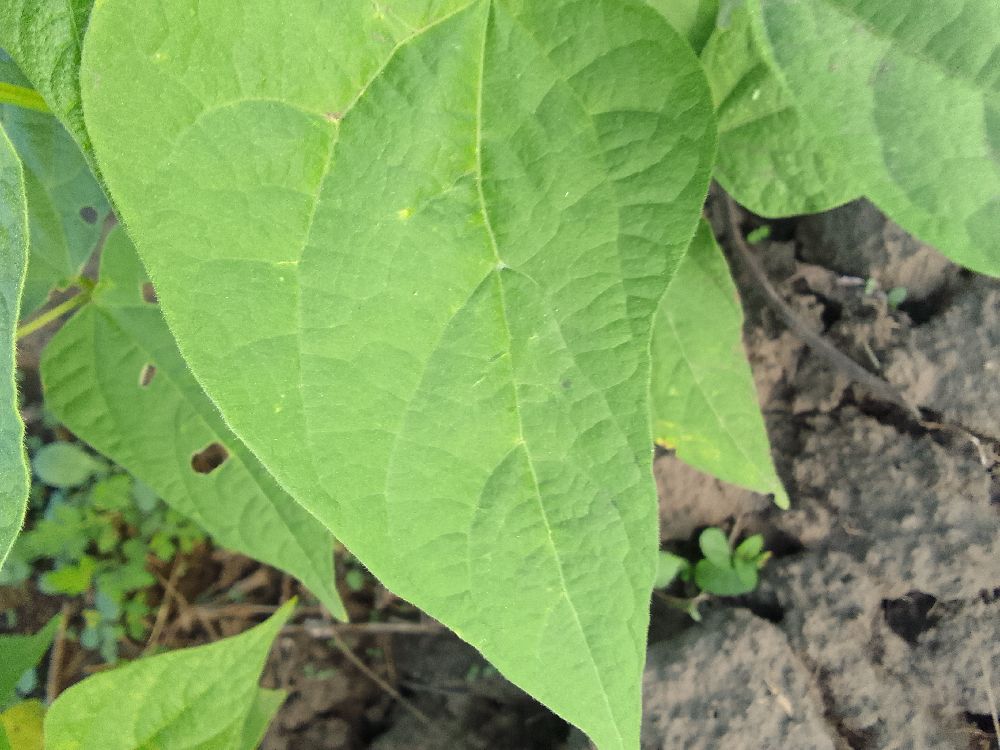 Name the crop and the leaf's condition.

common bean, healthy
